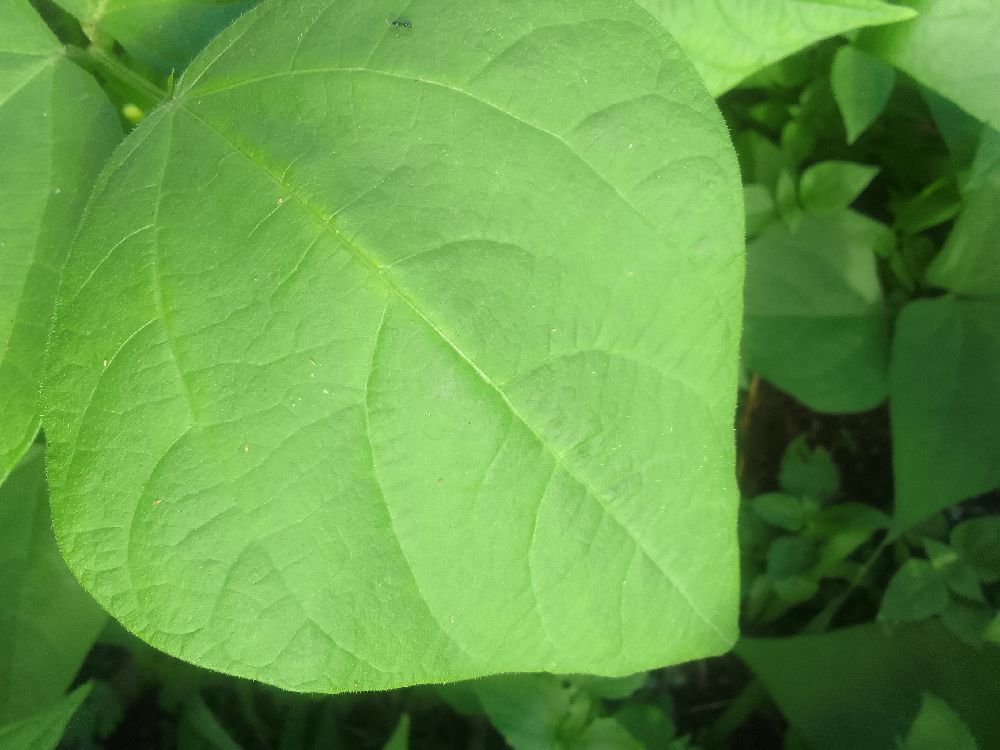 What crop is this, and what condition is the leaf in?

common bean, healthy
